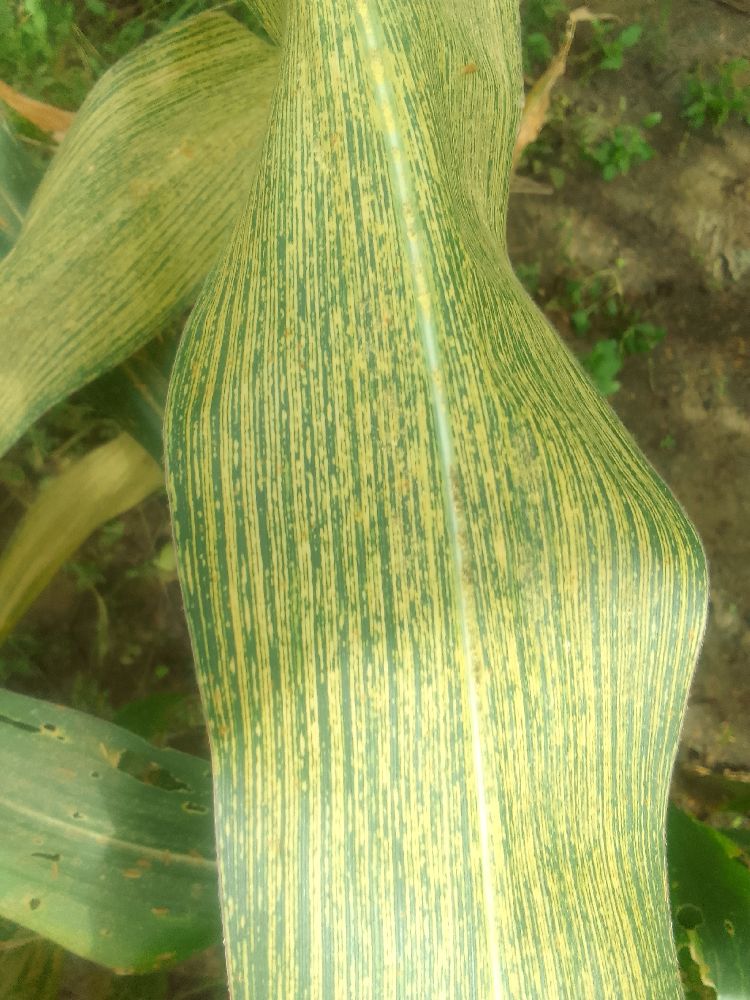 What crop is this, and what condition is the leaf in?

maize, maize streak virus
